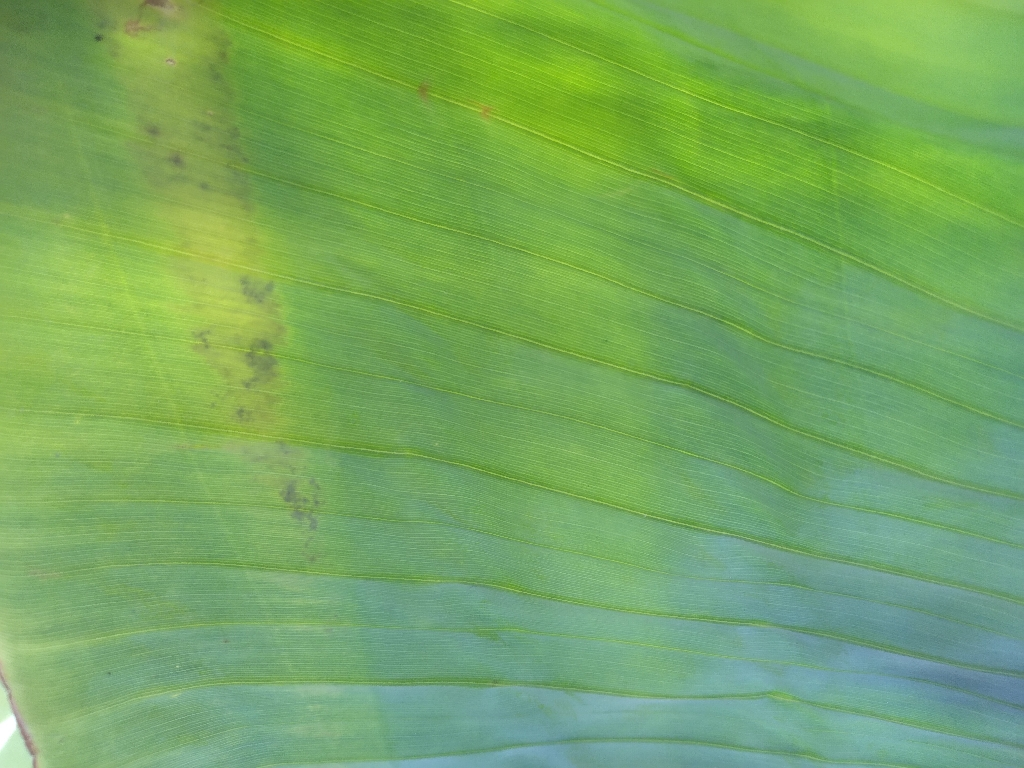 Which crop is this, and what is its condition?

banana, healthy
